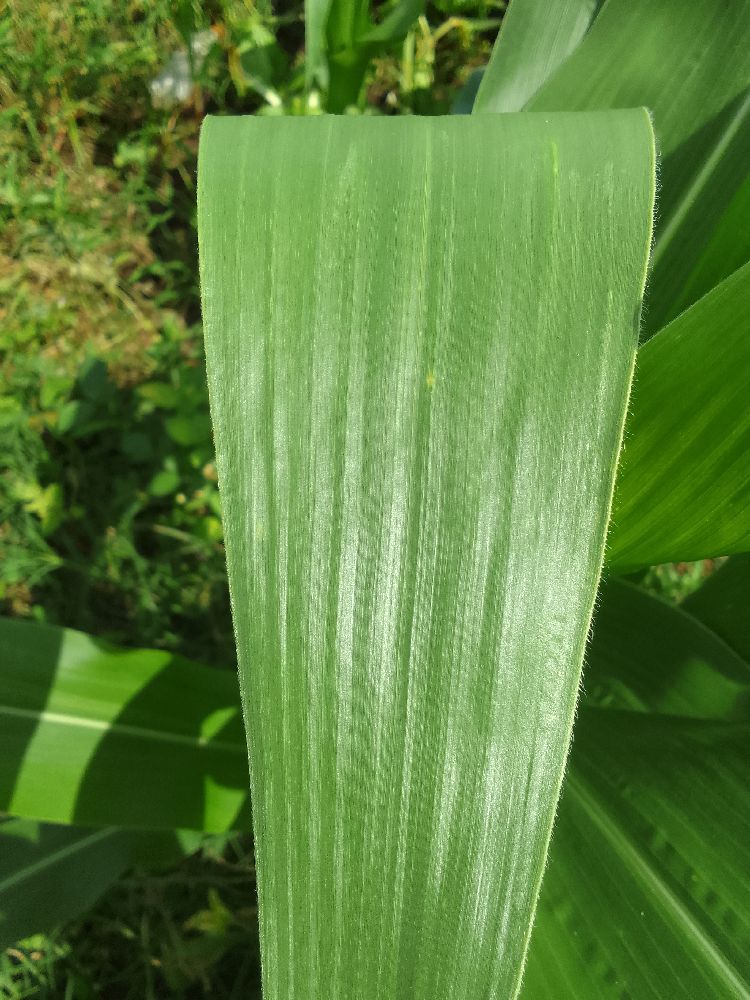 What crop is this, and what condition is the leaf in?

maize, healthy
